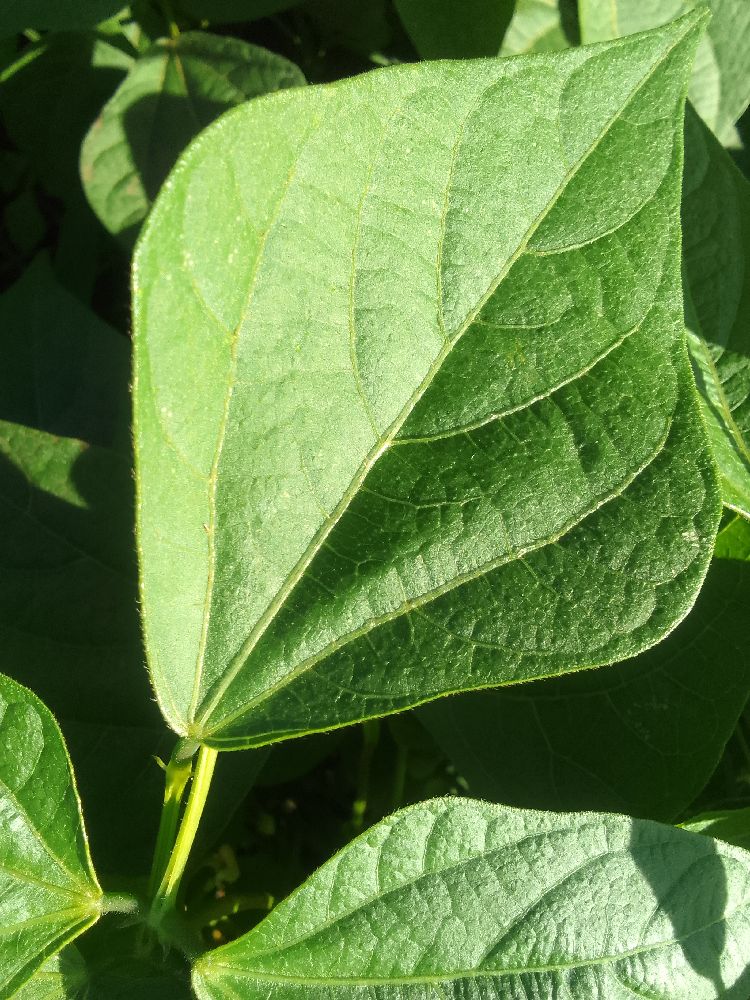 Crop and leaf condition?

common bean, healthy
